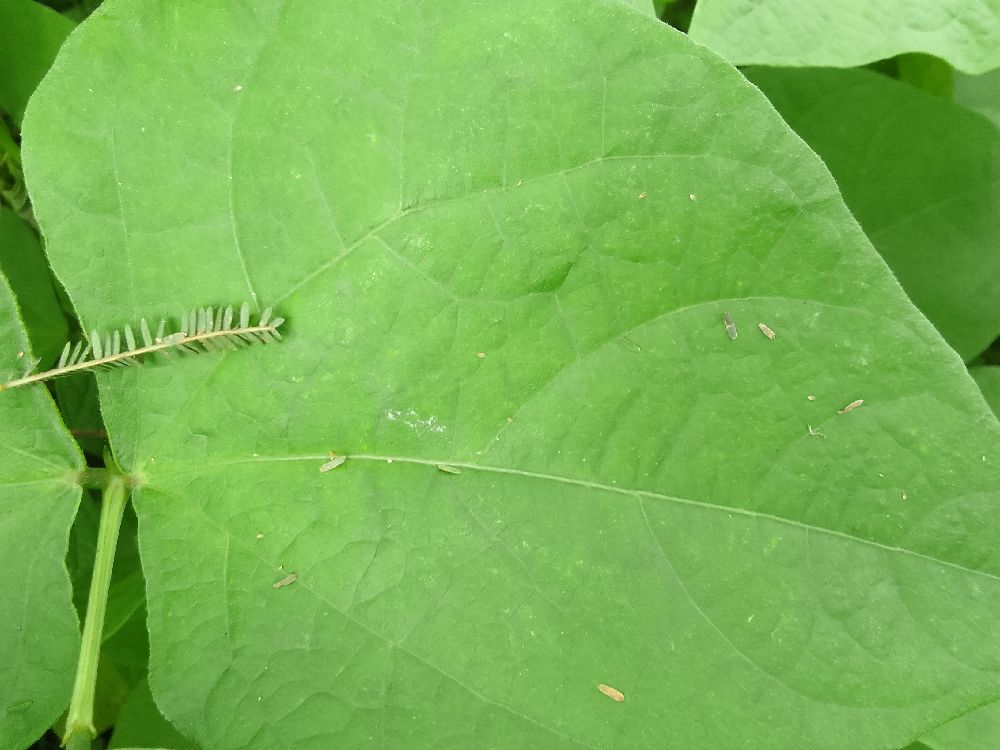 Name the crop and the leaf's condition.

common bean, healthy
